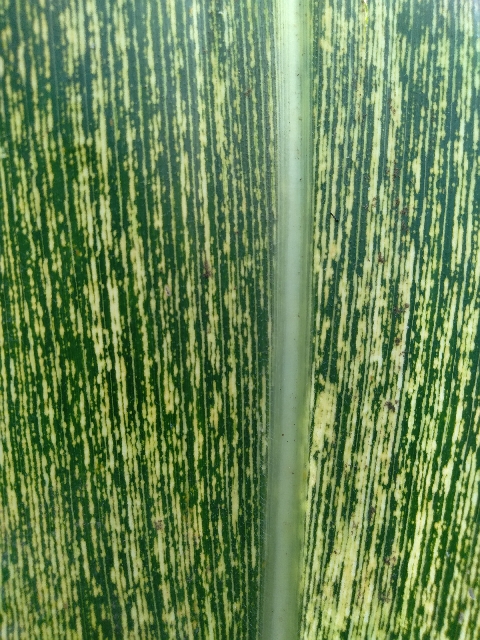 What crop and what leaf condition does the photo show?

maize, maize streak virus
